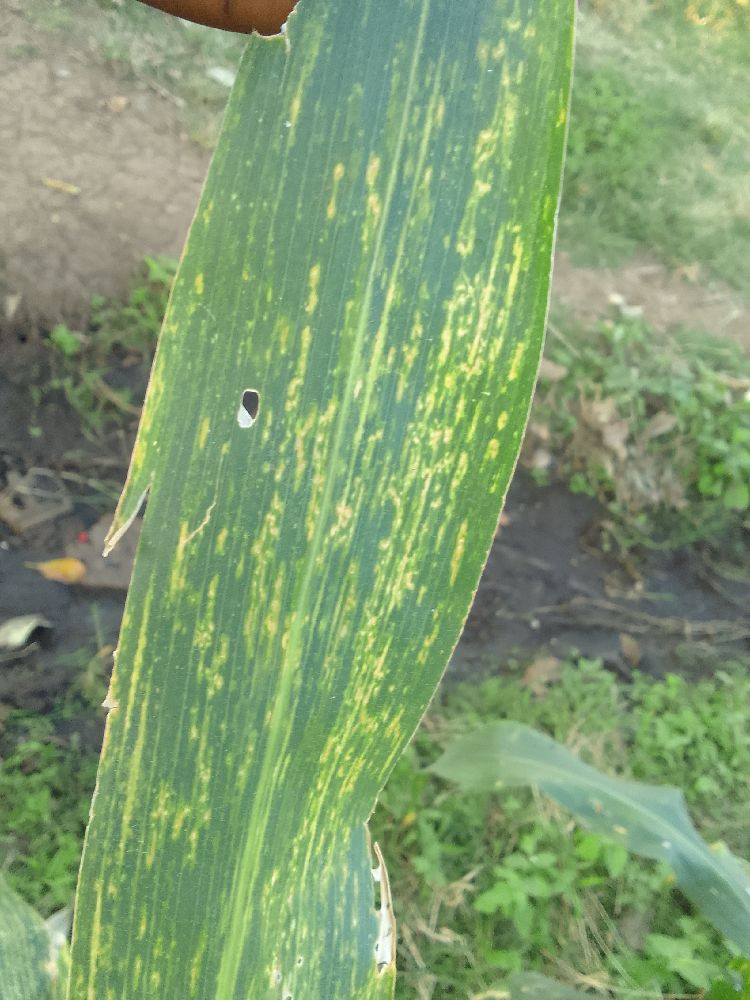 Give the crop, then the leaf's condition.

maize, maize lethal necrosis
